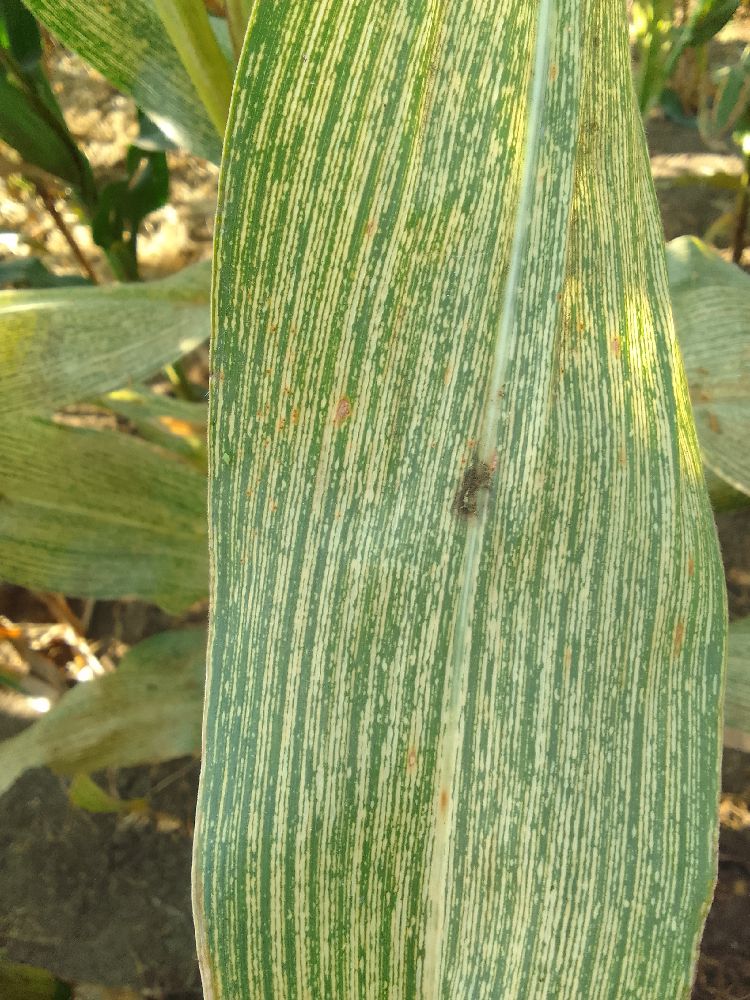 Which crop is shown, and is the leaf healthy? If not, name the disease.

maize, maize streak virus
